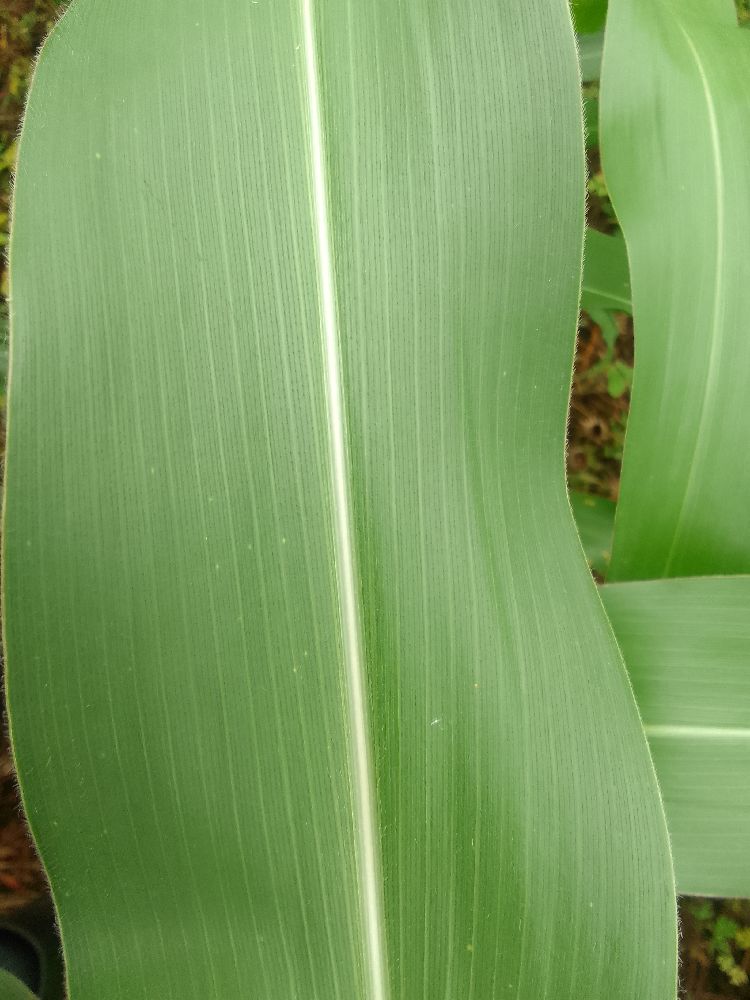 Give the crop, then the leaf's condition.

maize, healthy
